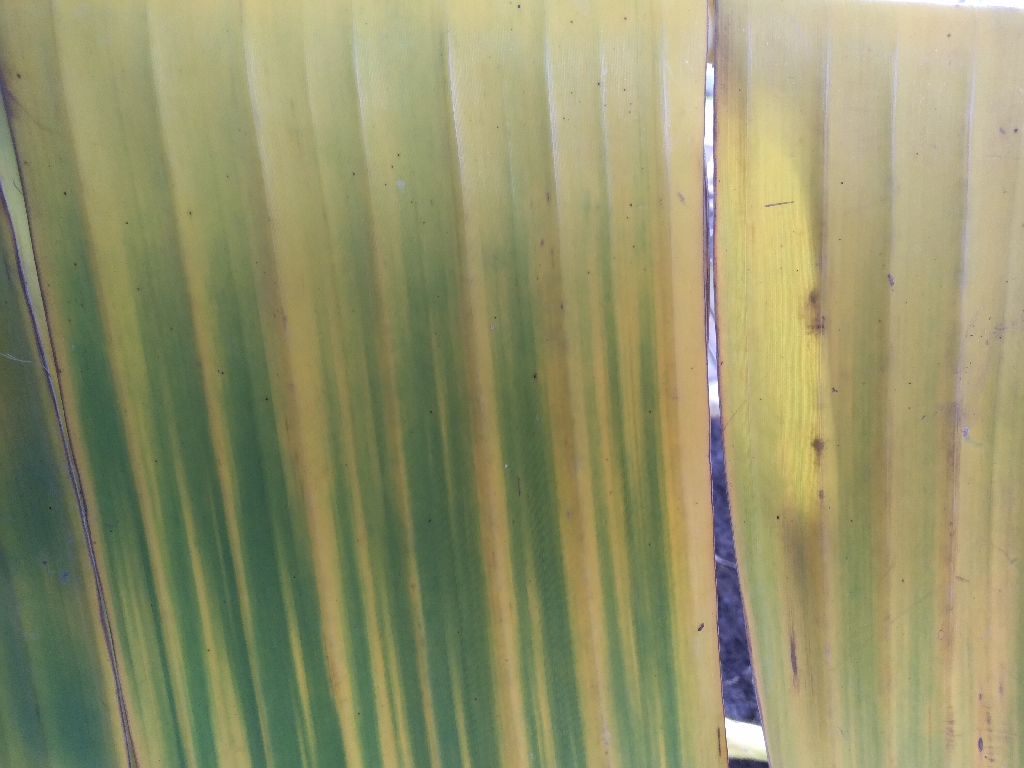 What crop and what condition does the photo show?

banana, fusarium wilt race 1
